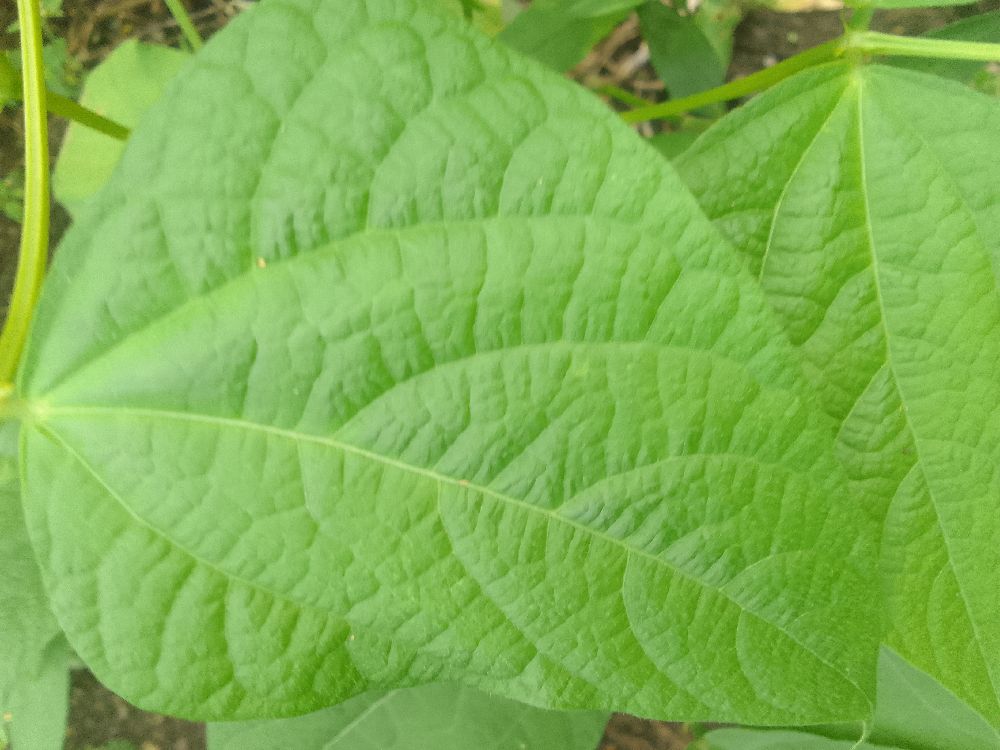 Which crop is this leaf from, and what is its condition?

common bean, healthy
